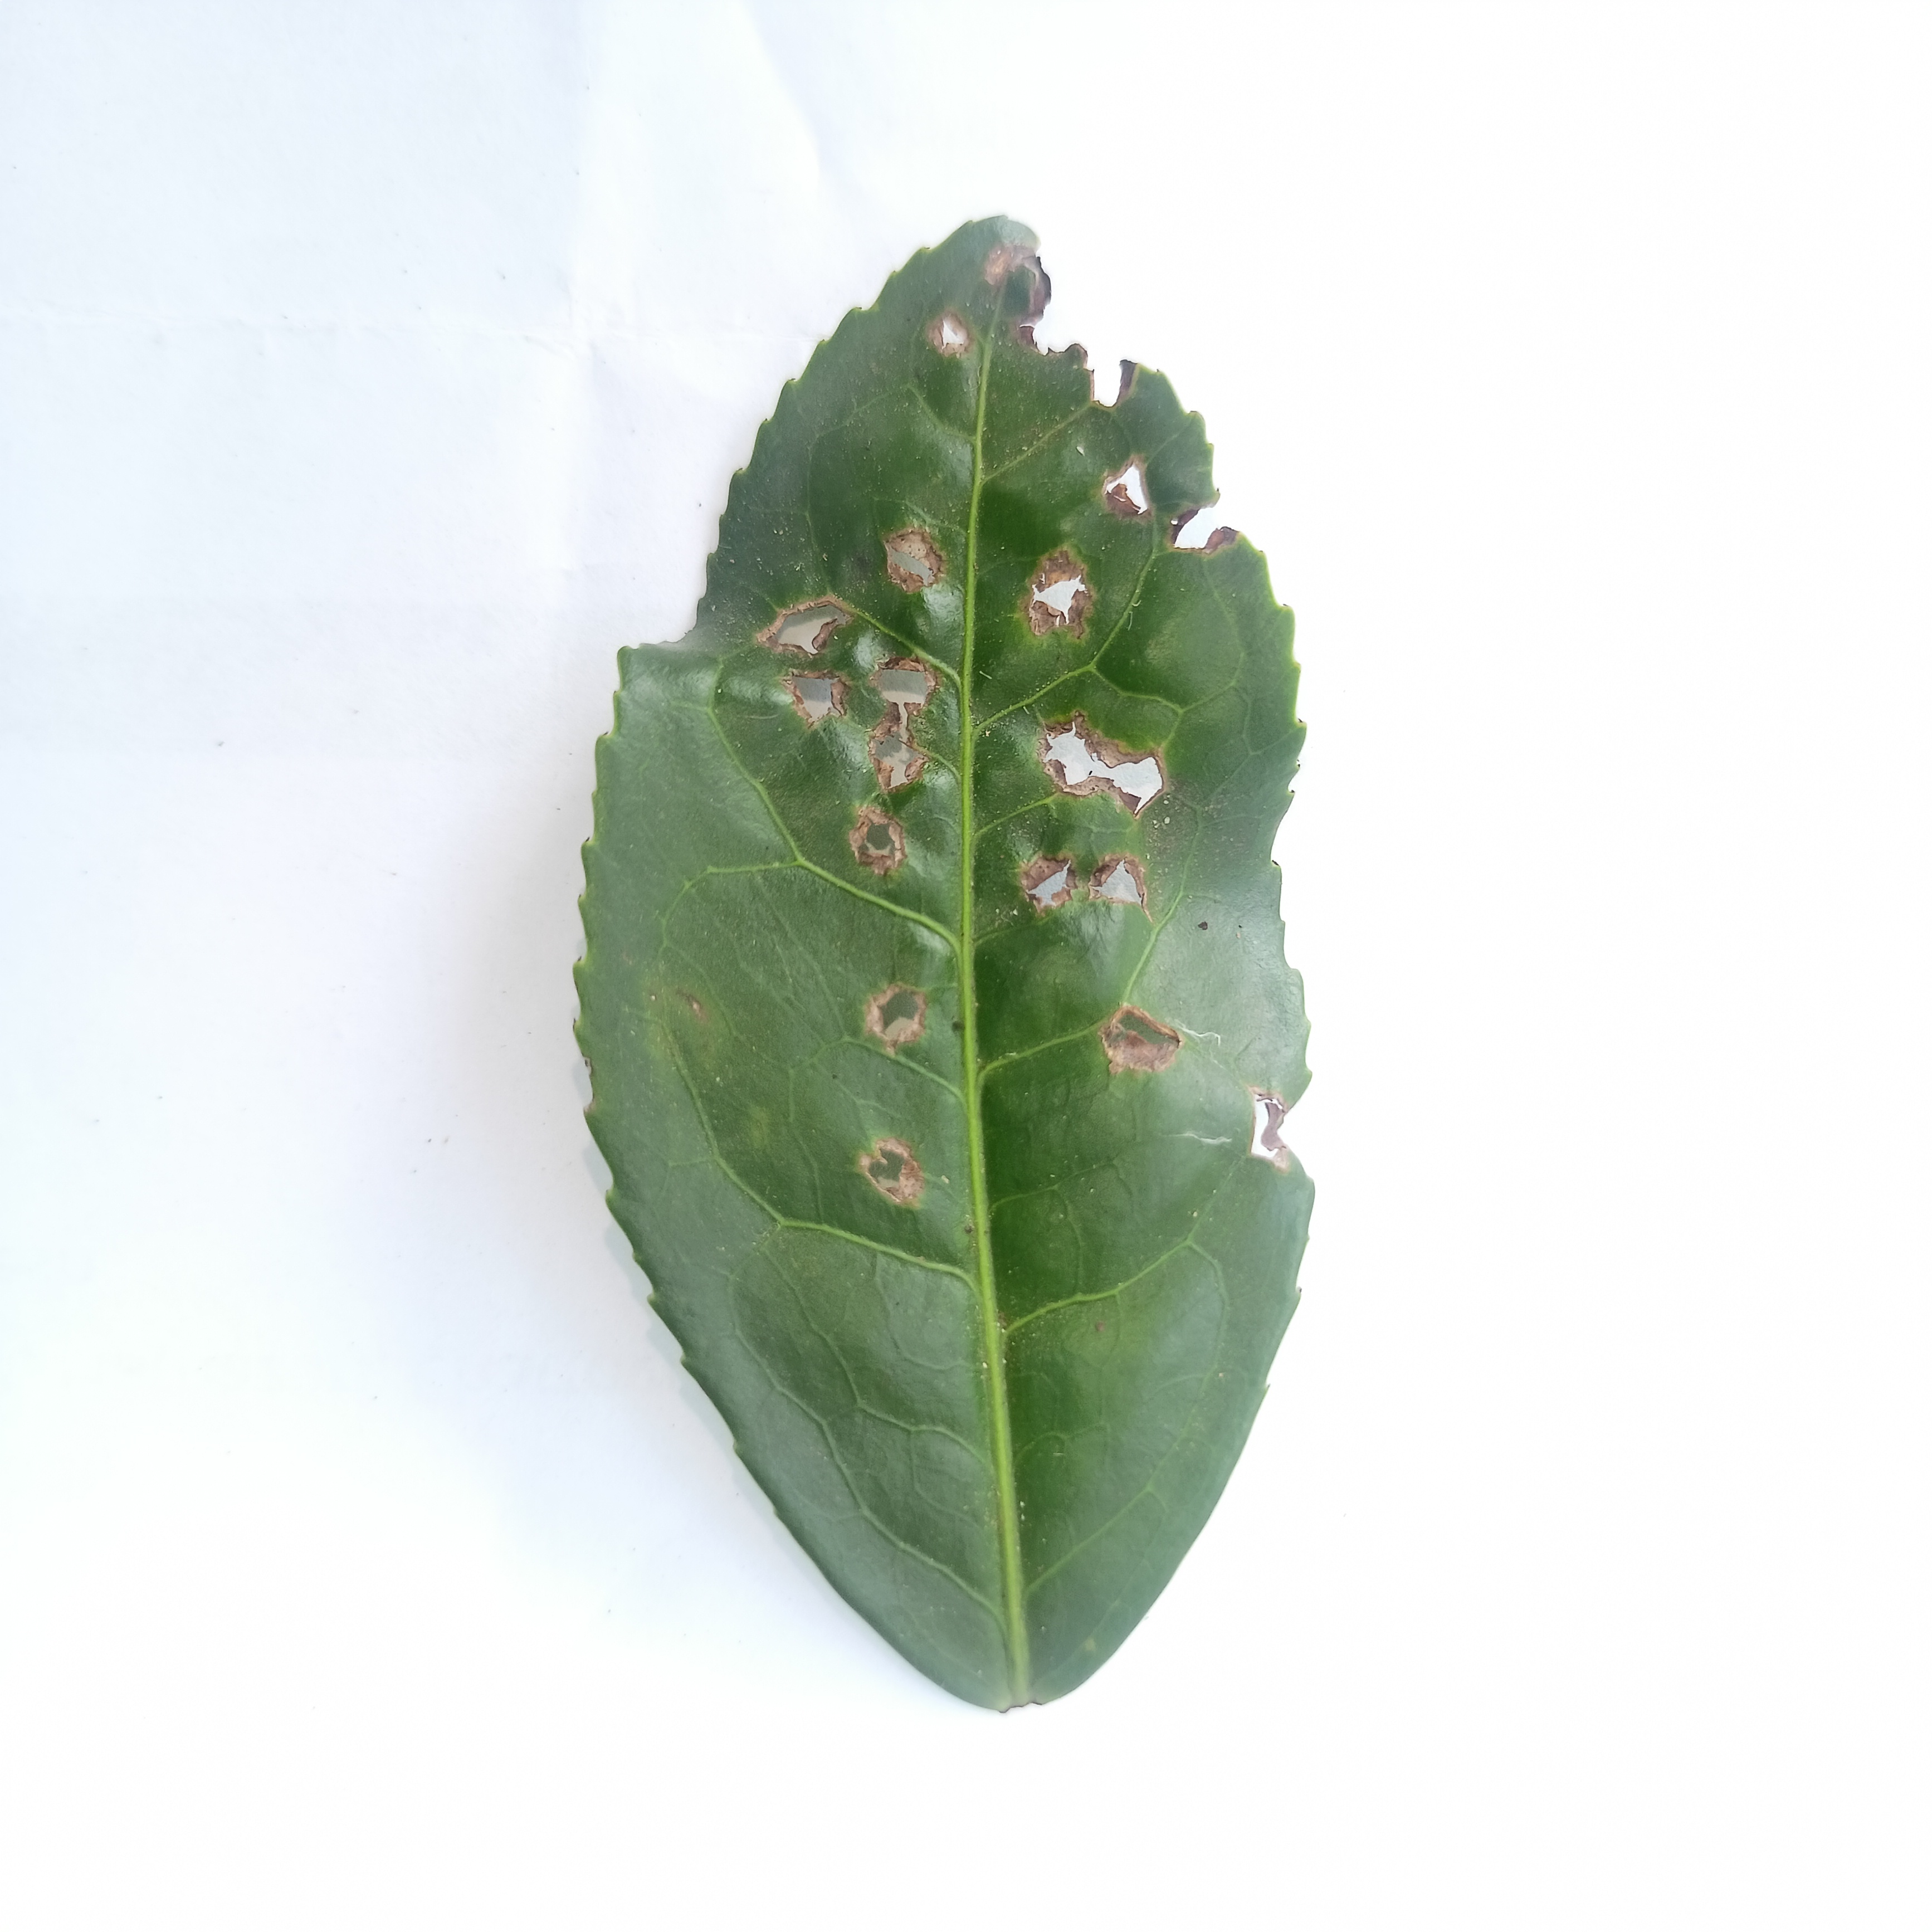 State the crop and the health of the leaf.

tea, helopeltis
